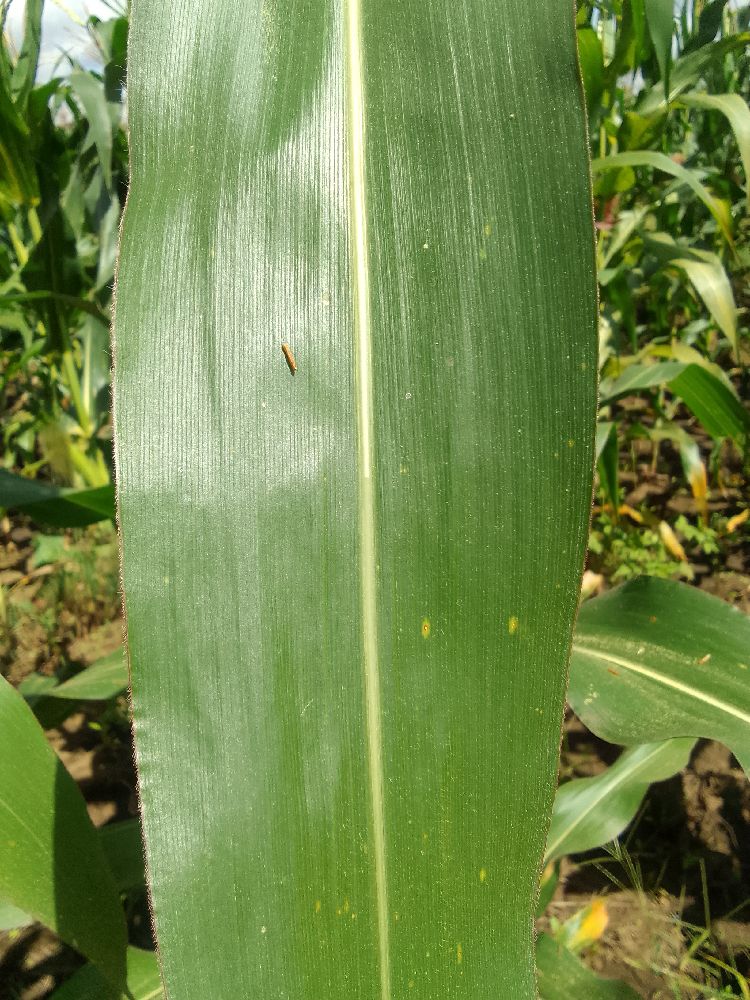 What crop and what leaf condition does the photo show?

maize, healthy
